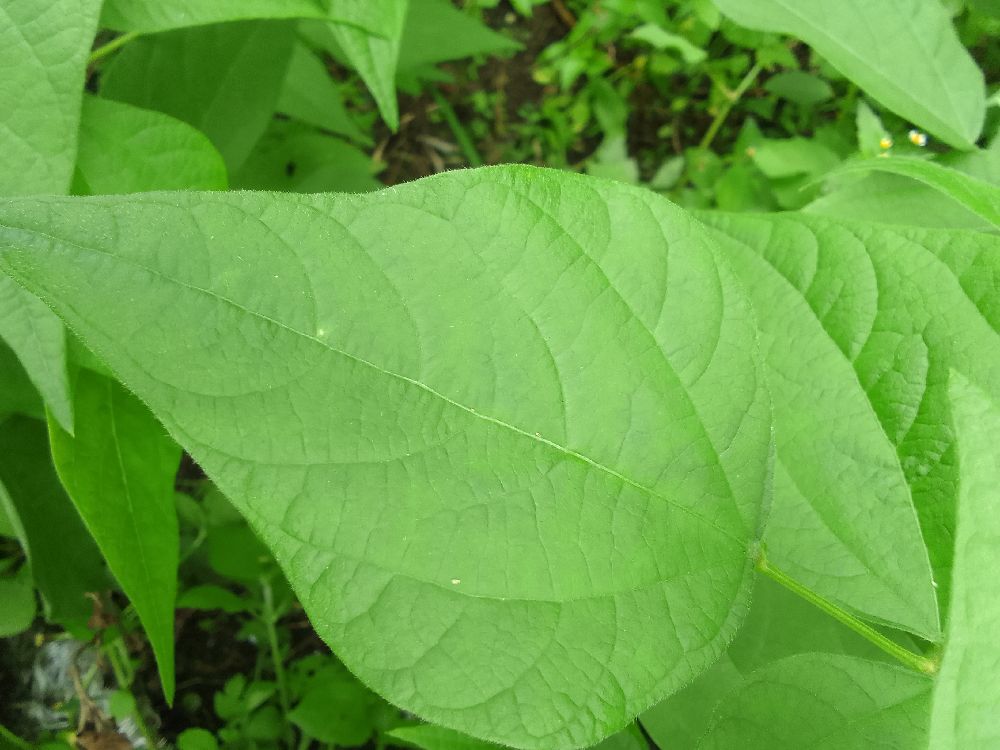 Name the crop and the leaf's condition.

common bean, healthy
